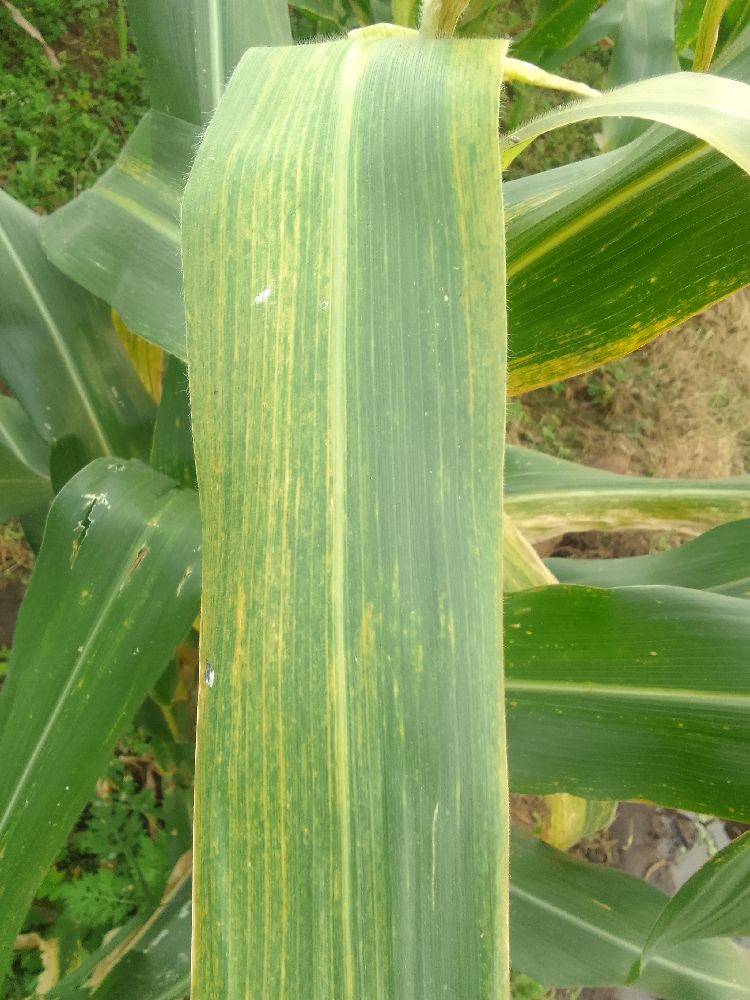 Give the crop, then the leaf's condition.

maize, maize lethal necrosis
